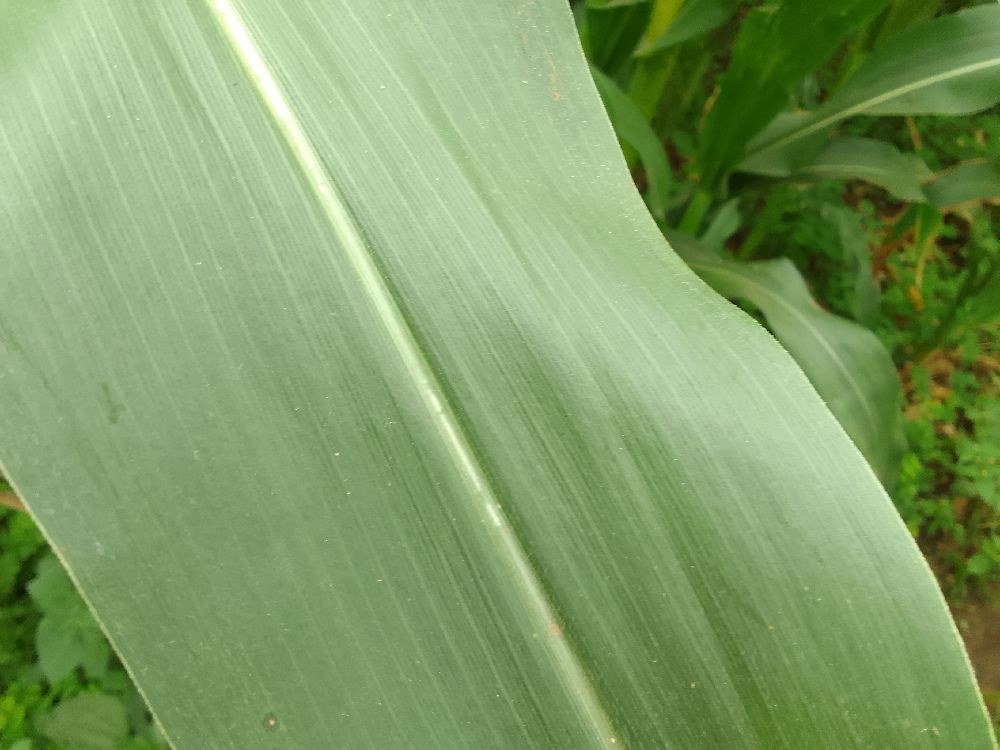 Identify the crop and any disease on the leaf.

maize, healthy
